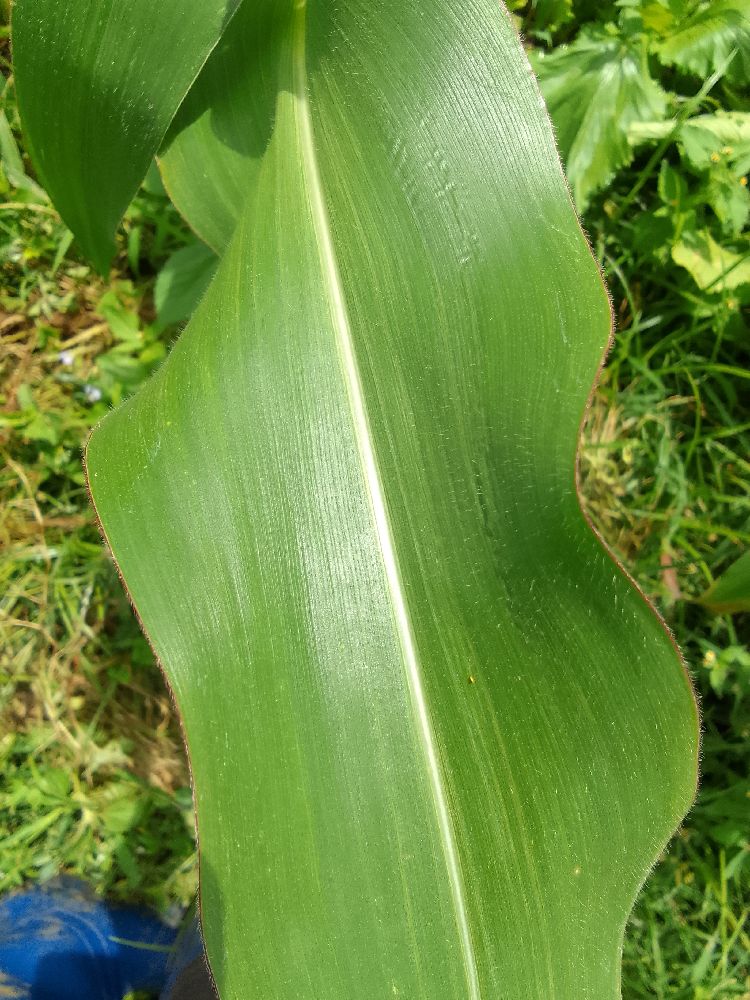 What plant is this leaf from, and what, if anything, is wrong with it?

maize, healthy
